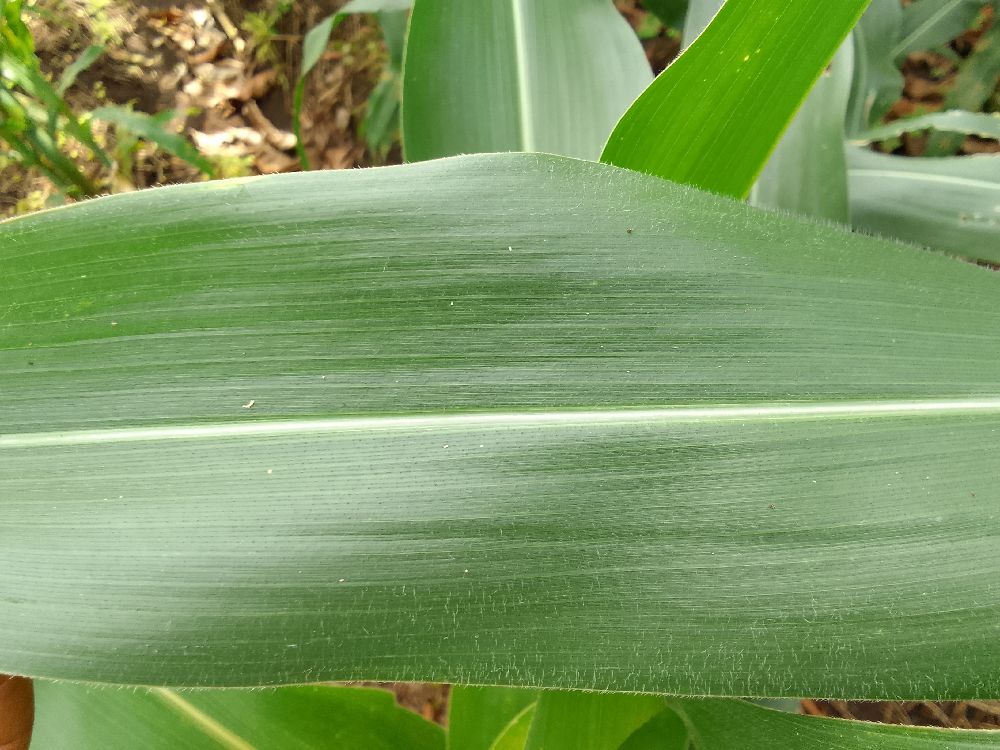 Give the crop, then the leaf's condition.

maize, healthy
